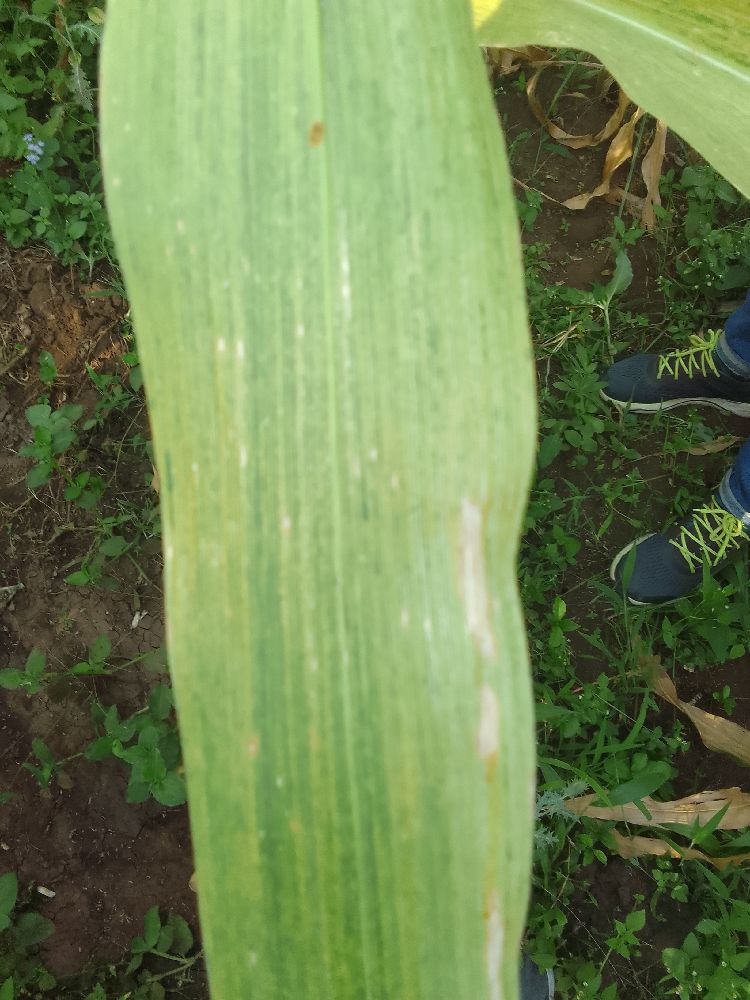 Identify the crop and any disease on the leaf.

maize, maize lethal necrosis
